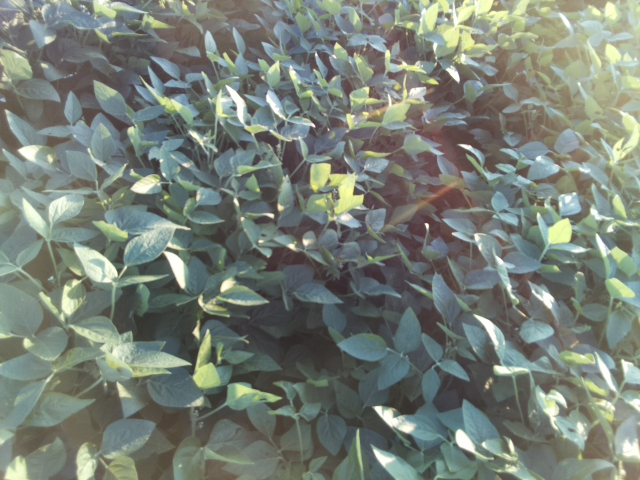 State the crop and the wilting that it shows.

soybean, leaves with no wilting
